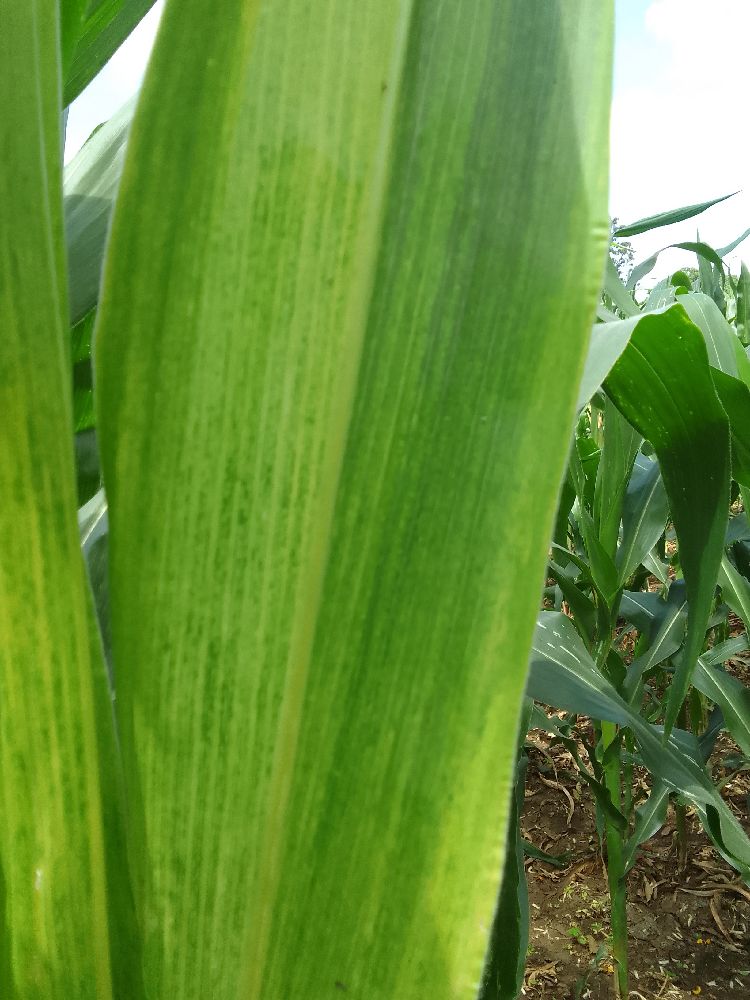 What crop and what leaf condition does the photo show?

maize, maize lethal necrosis
